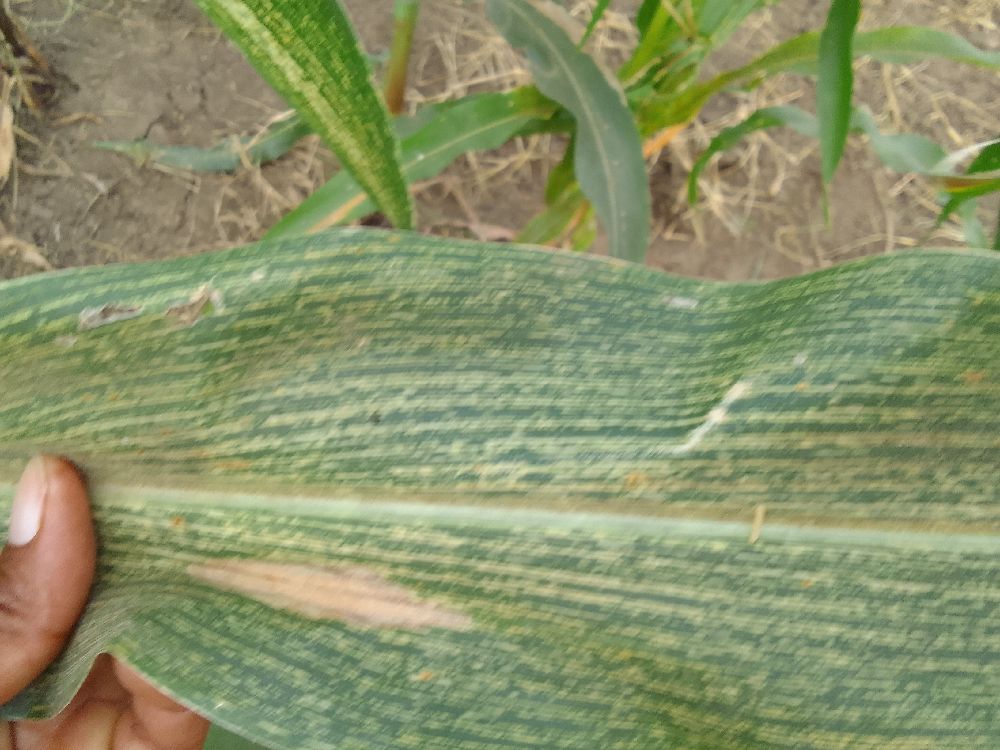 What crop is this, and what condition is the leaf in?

maize, maize streak virus
